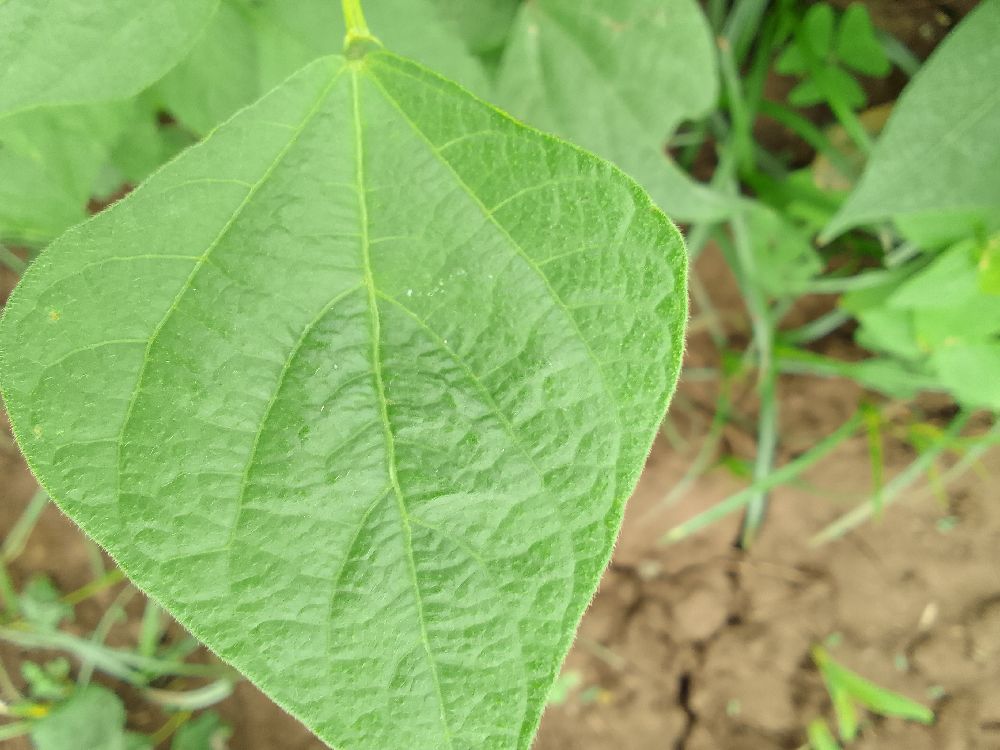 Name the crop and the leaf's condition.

common bean, healthy
